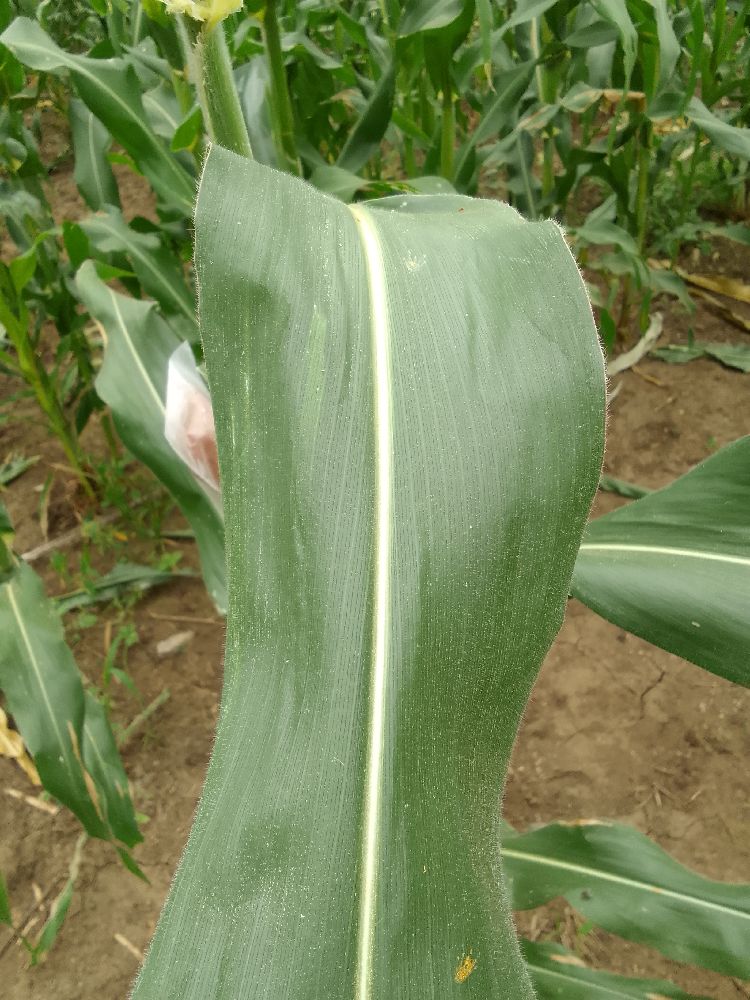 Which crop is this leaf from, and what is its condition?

maize, healthy
